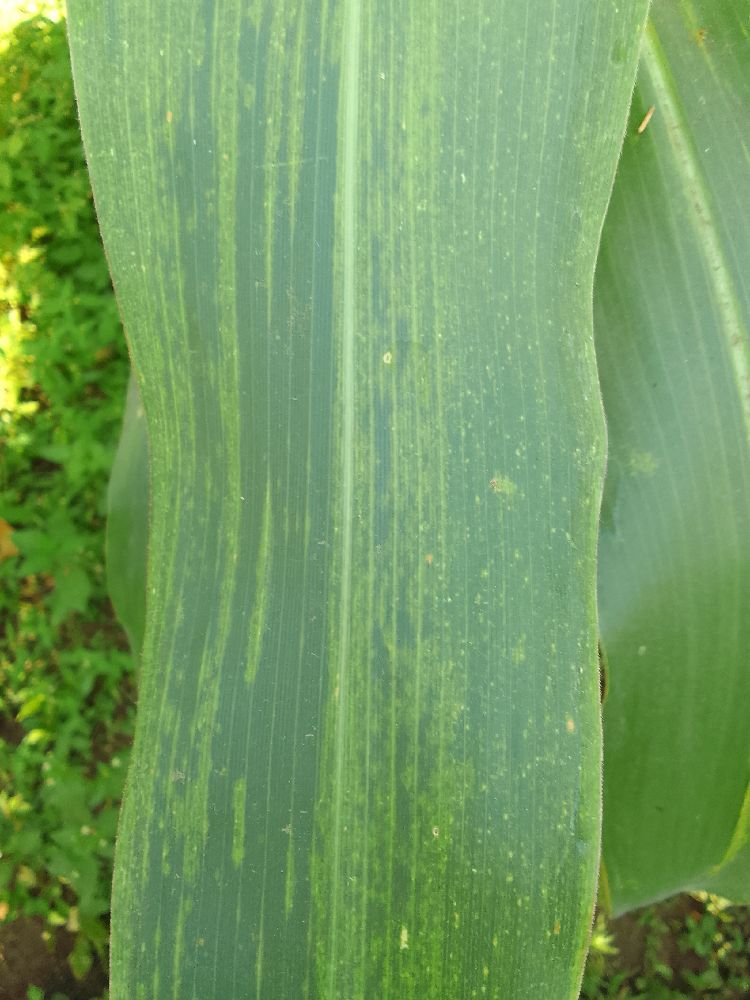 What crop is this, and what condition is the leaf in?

maize, maize lethal necrosis
